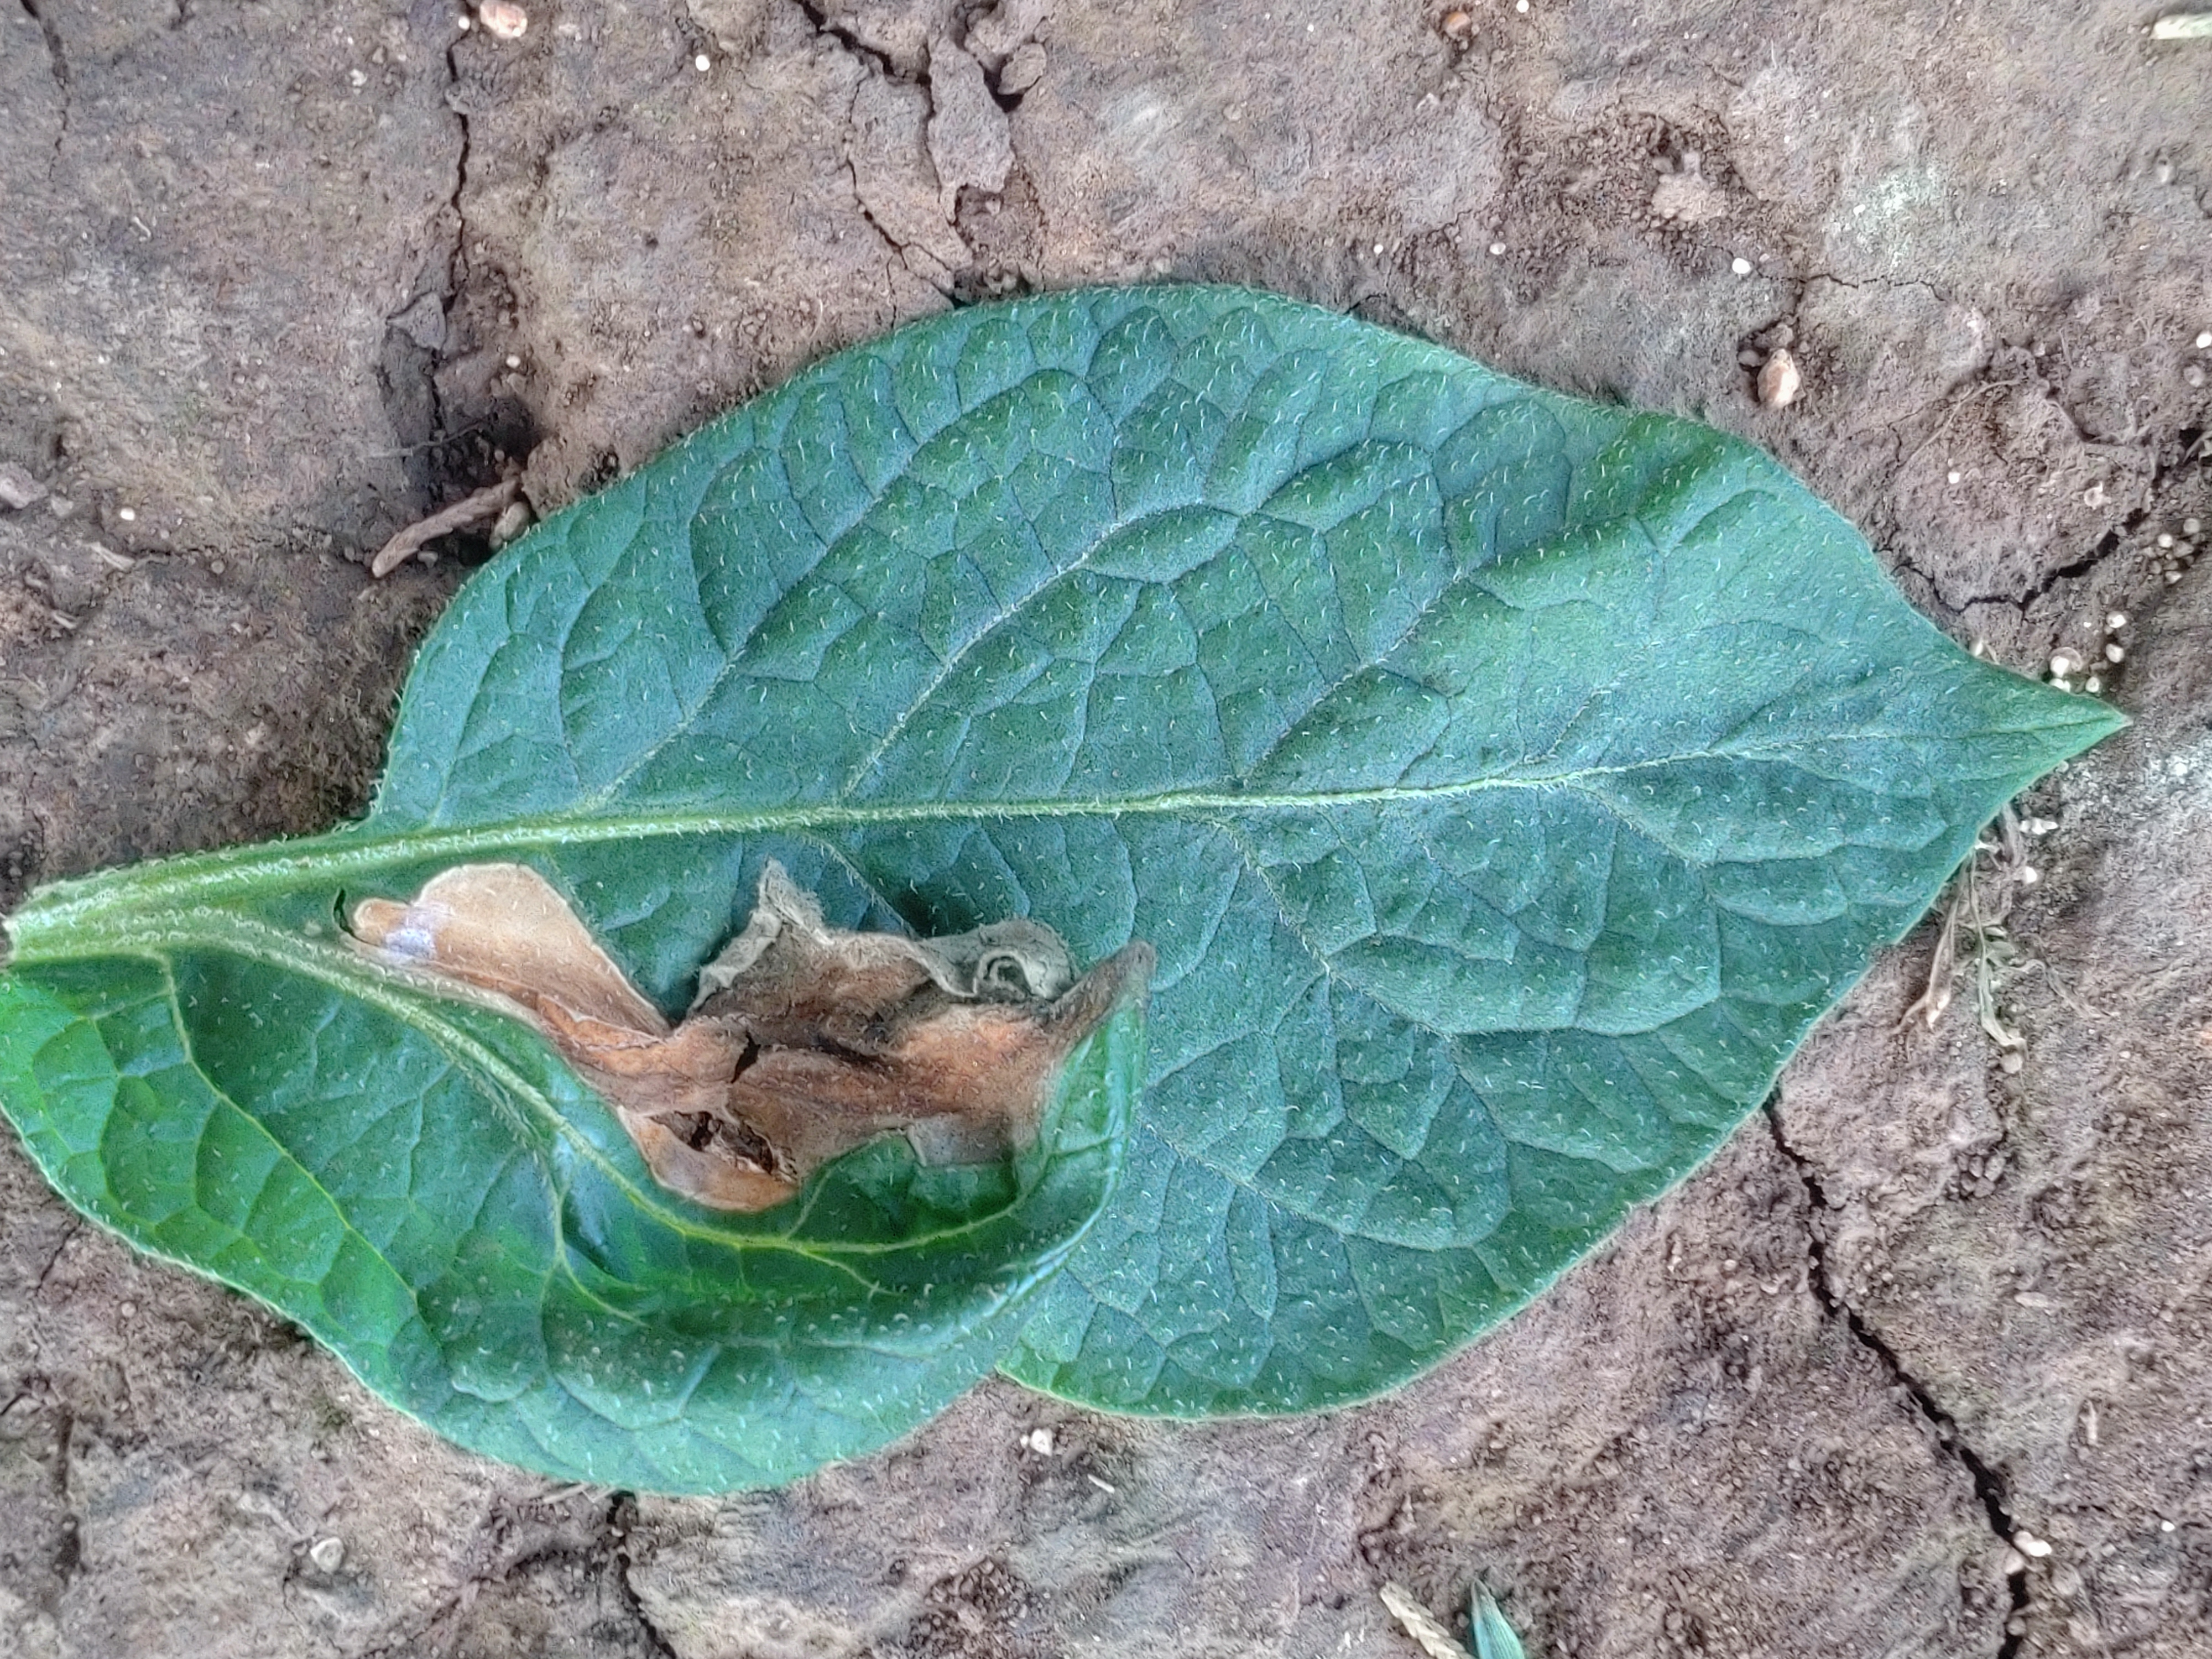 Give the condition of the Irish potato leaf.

early blight
